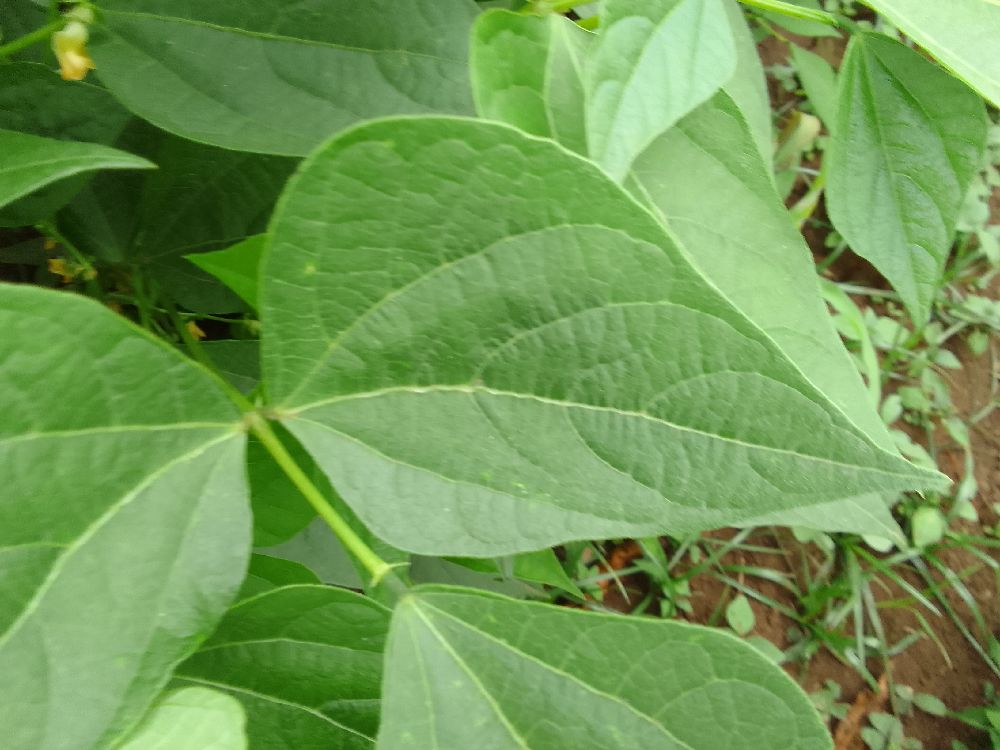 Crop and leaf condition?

common bean, healthy
